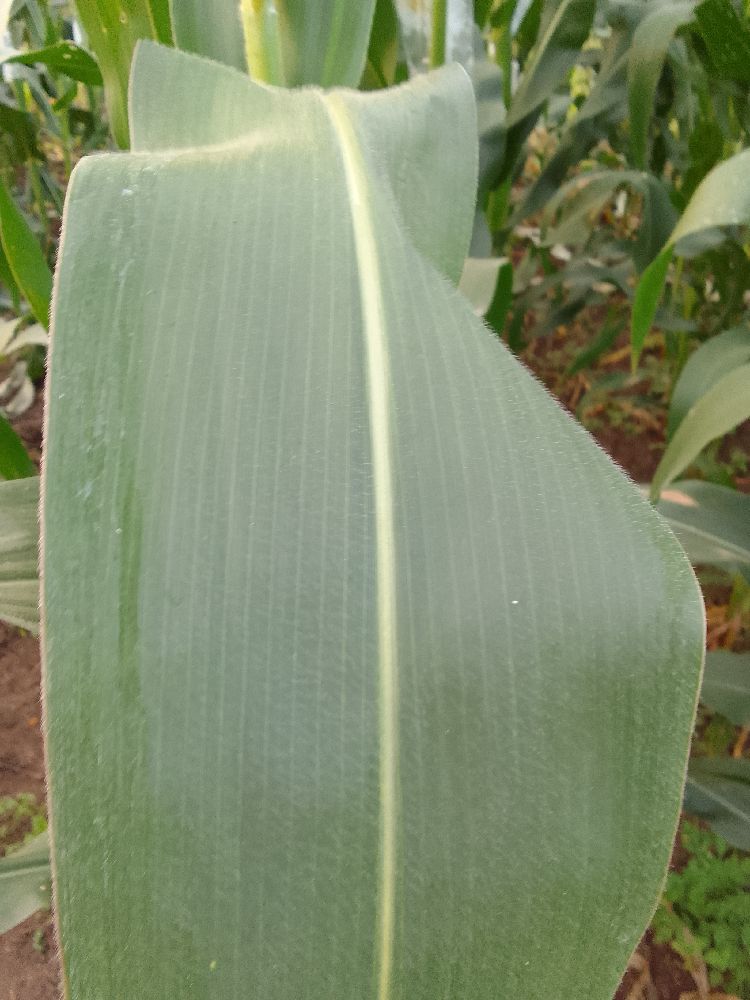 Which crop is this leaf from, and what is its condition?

maize, healthy
